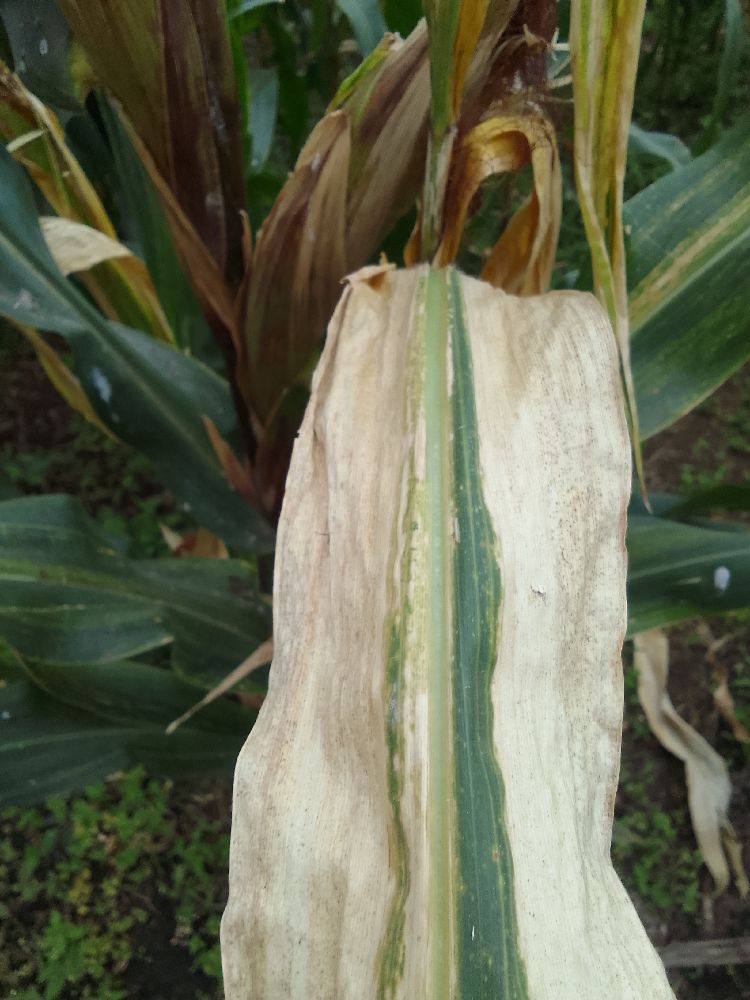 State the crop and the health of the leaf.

maize, maize lethal necrosis
